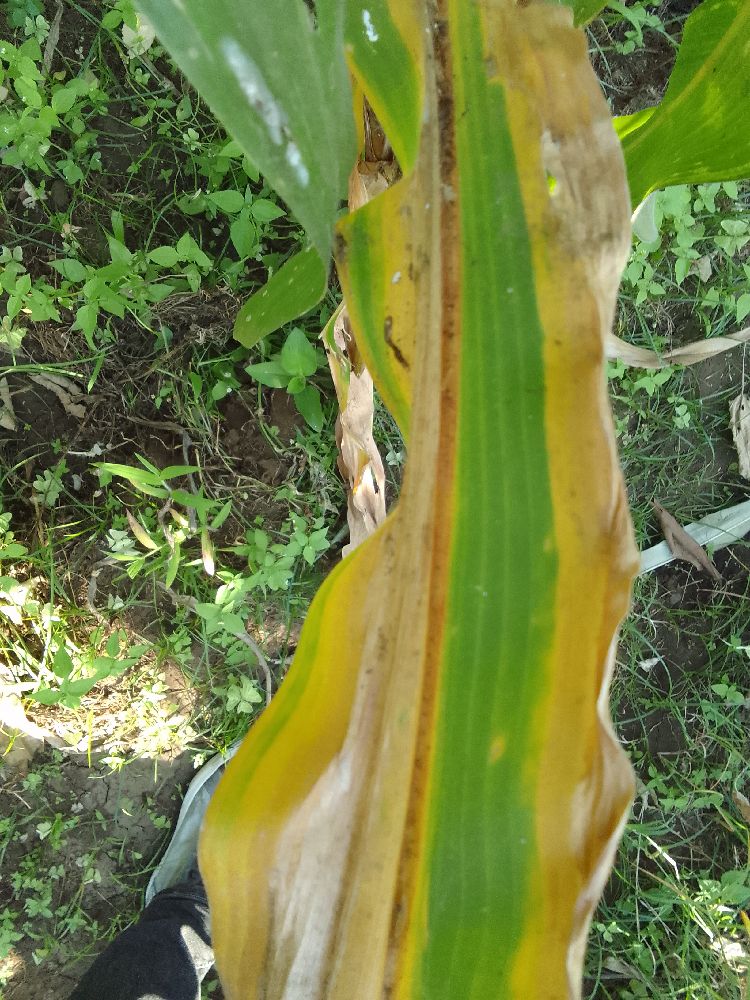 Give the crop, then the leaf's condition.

maize, maize lethal necrosis
